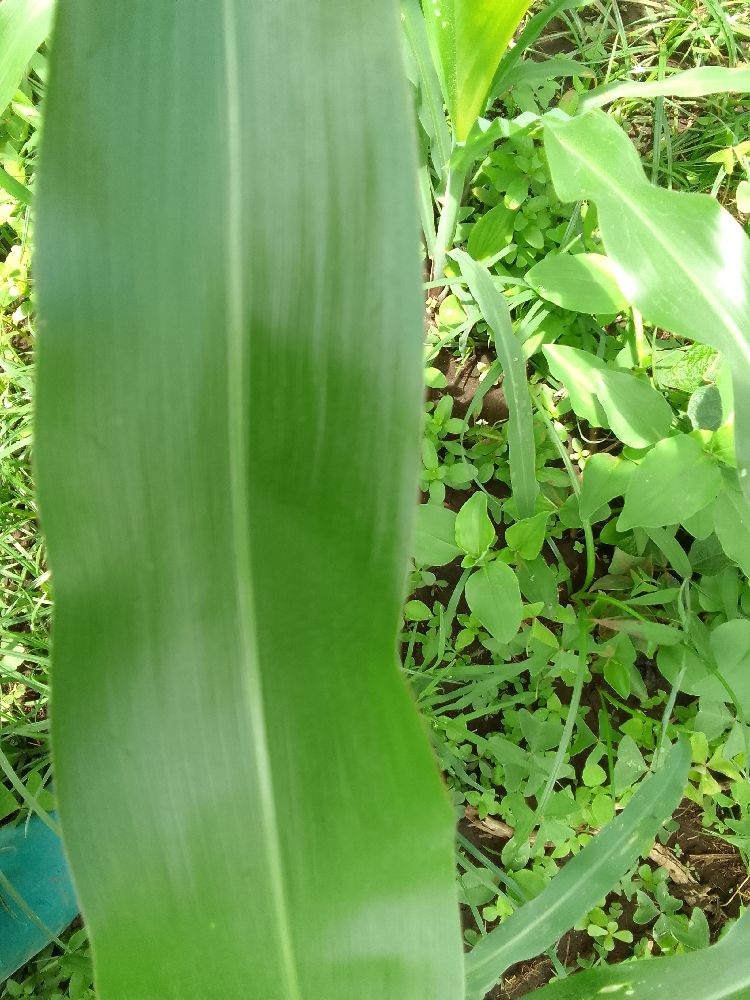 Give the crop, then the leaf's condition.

maize, healthy
